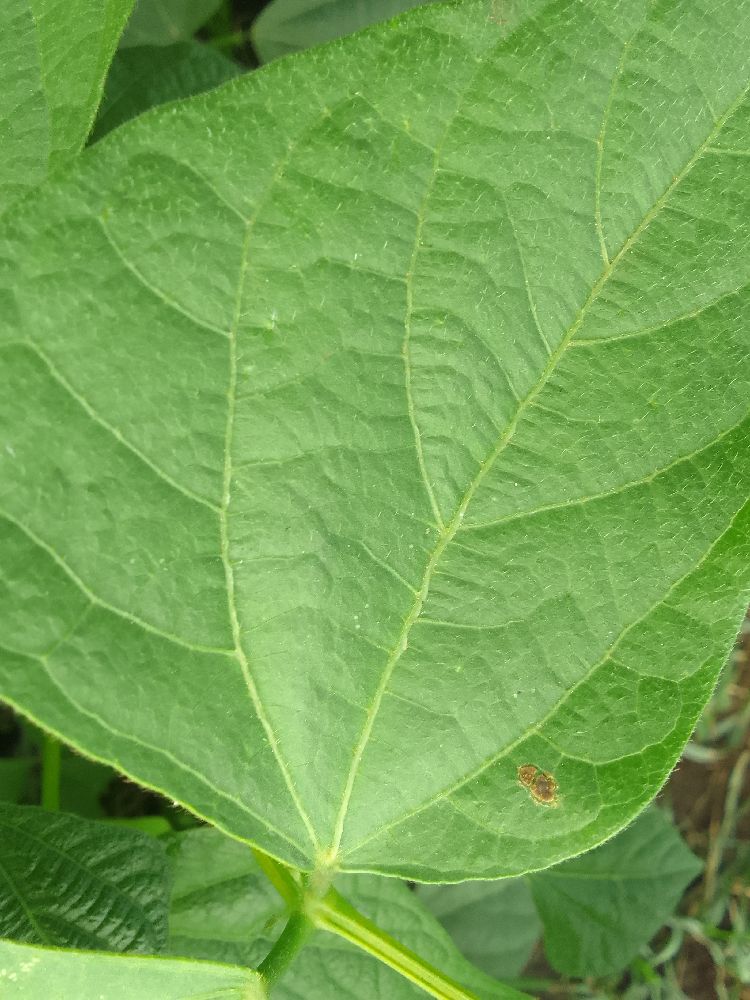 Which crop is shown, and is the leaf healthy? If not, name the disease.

common bean, healthy
